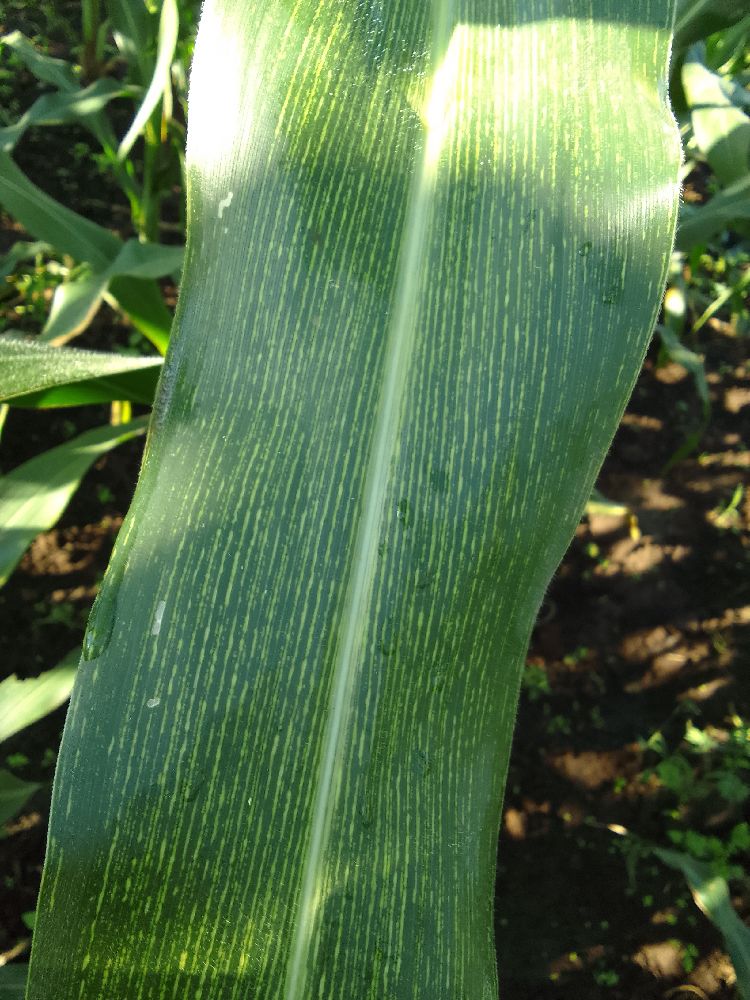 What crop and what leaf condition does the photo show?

maize, maize streak virus
